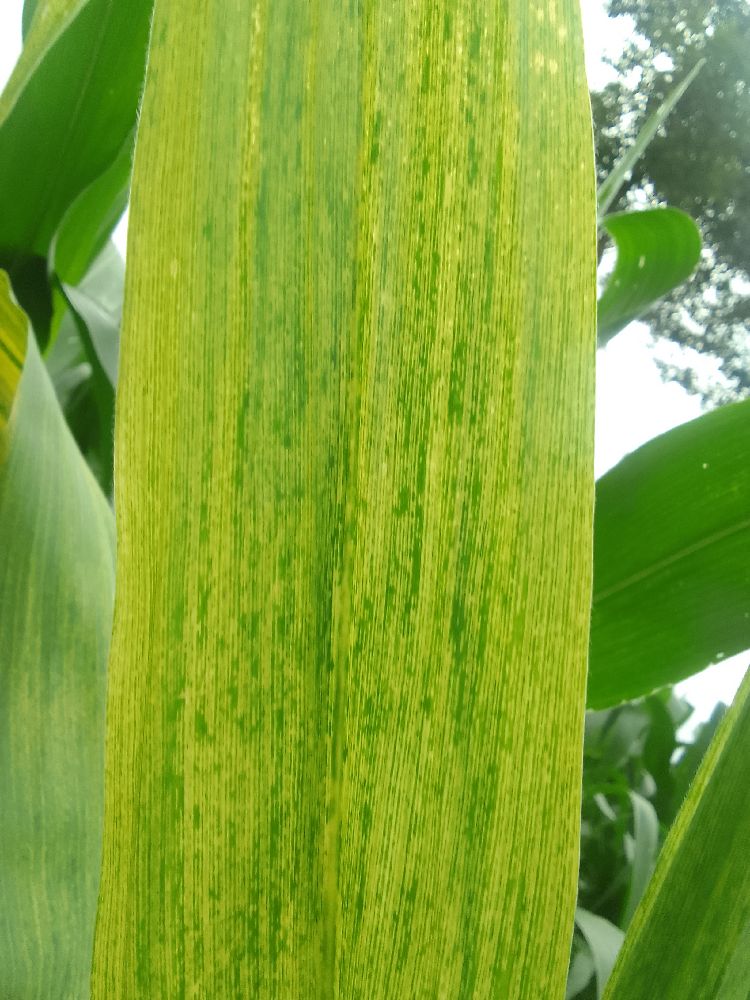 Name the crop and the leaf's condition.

maize, maize lethal necrosis
